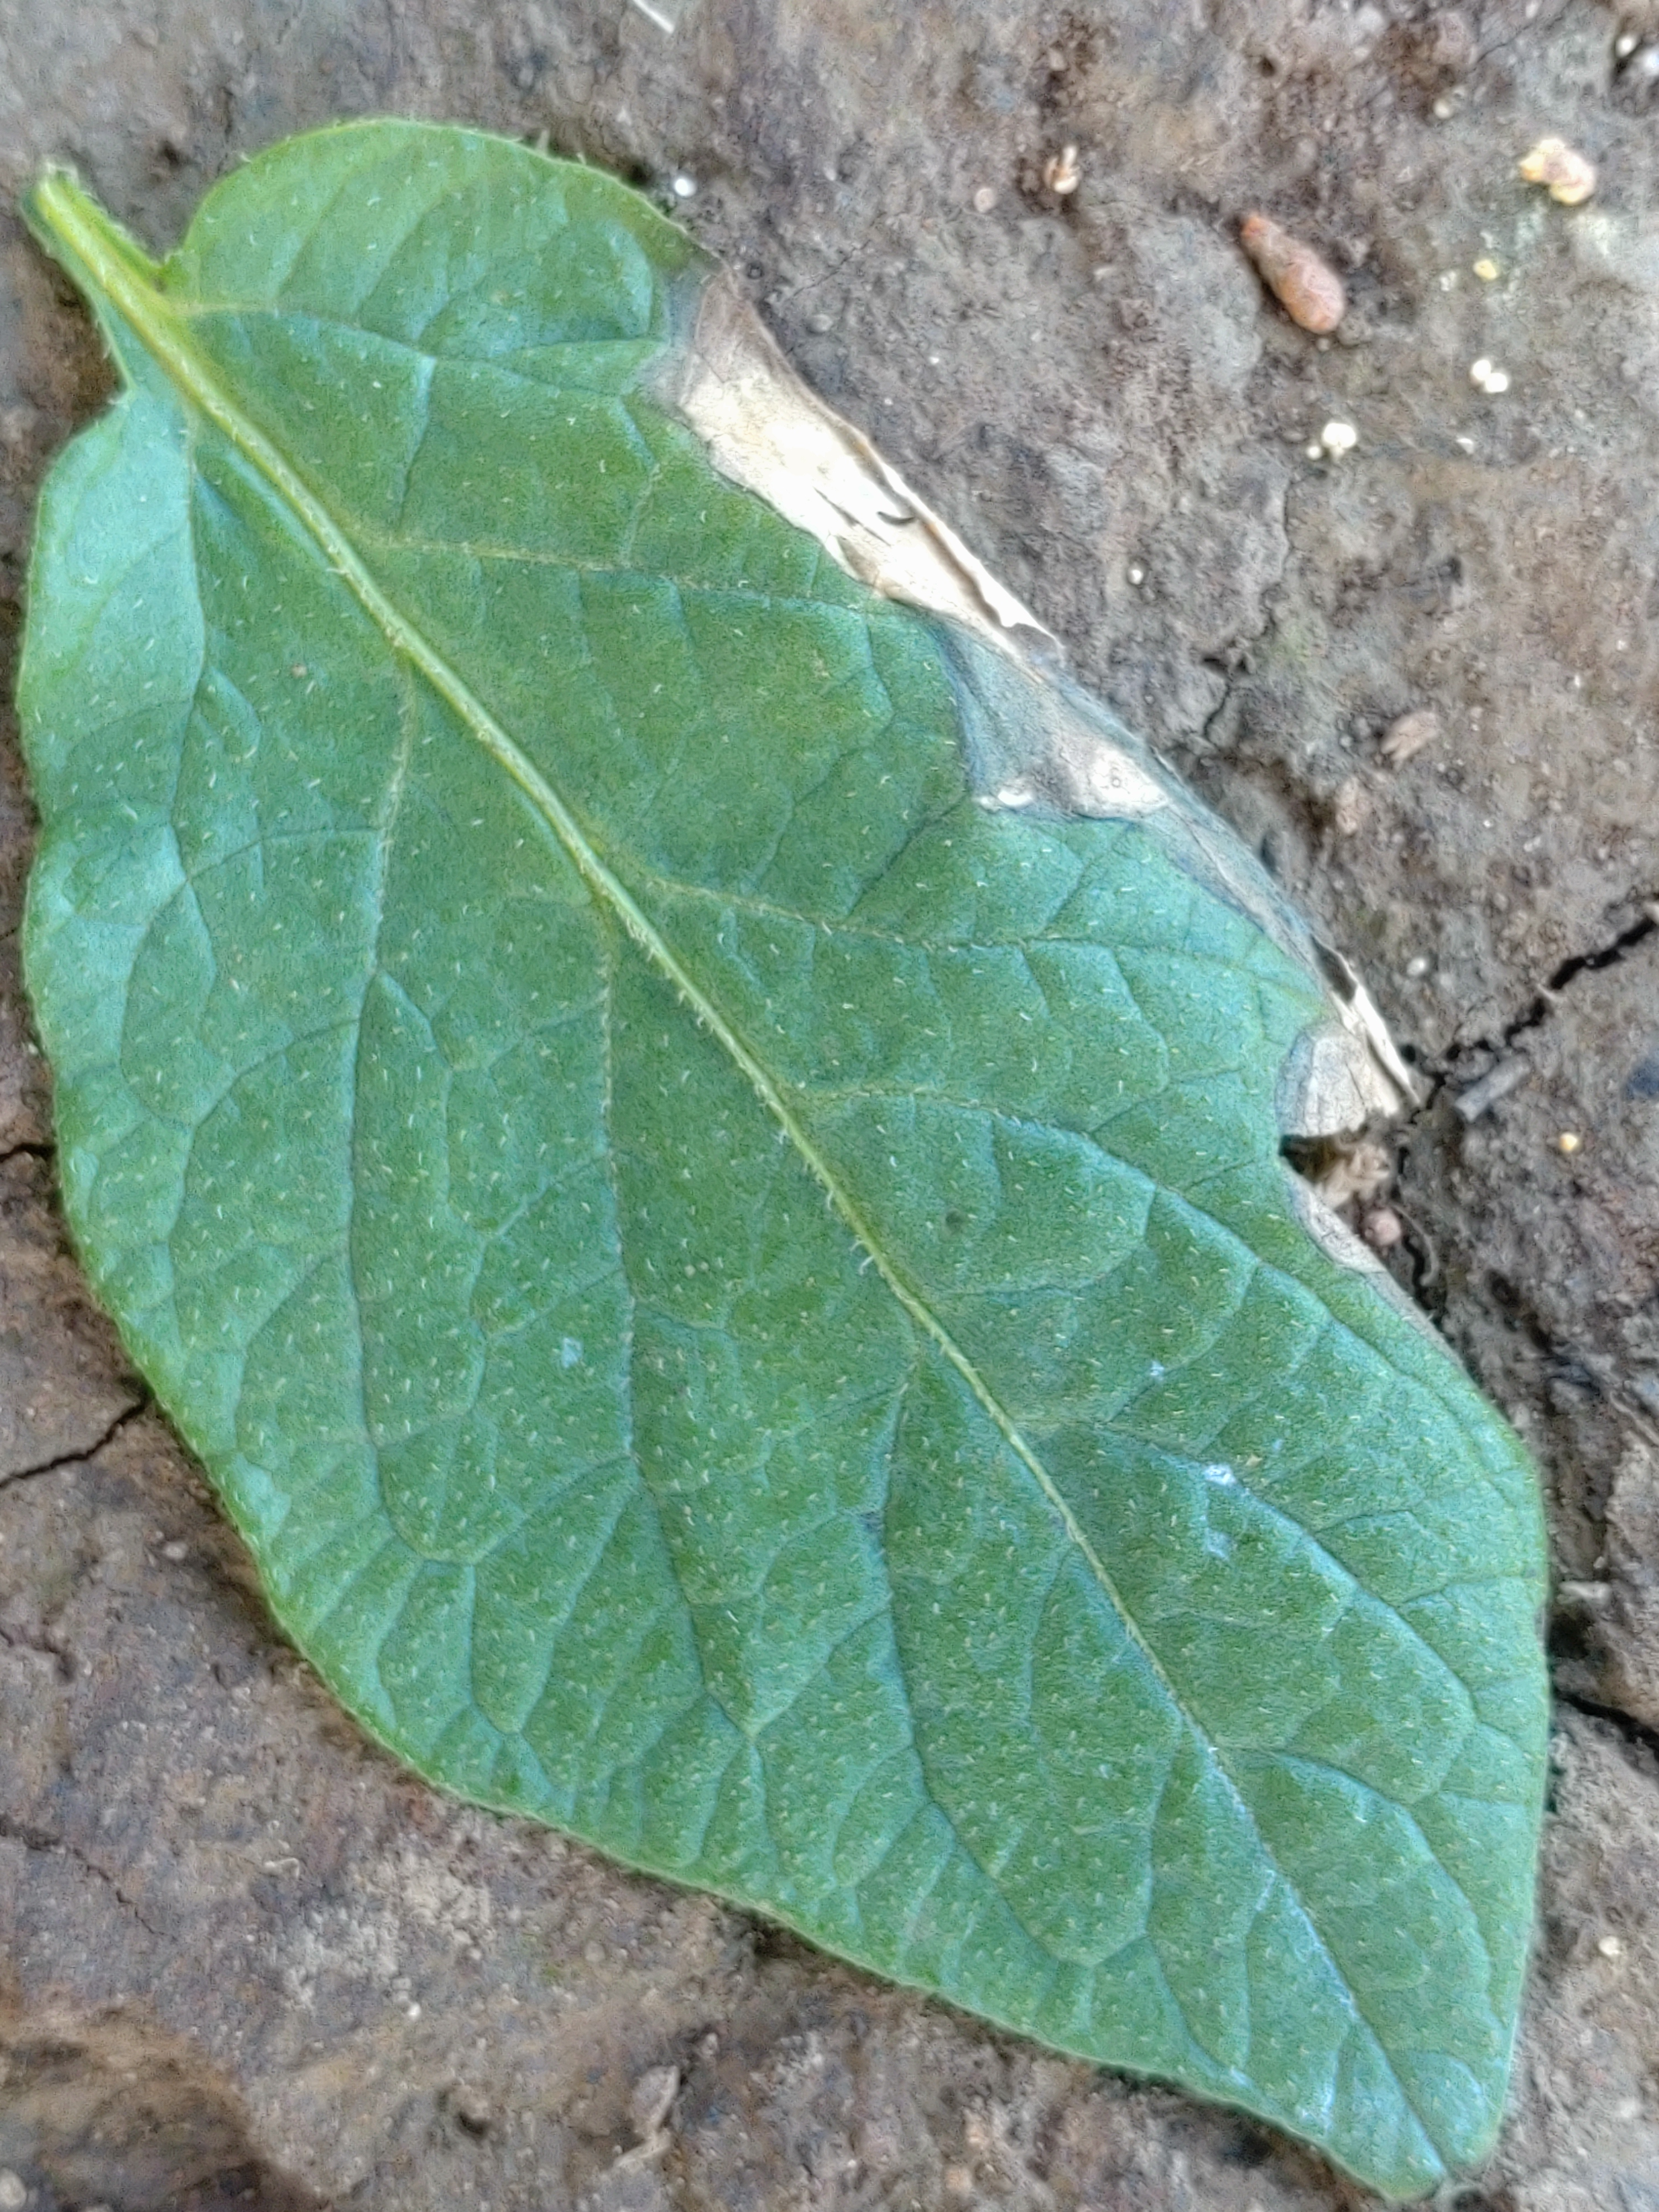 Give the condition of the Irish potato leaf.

early blight
